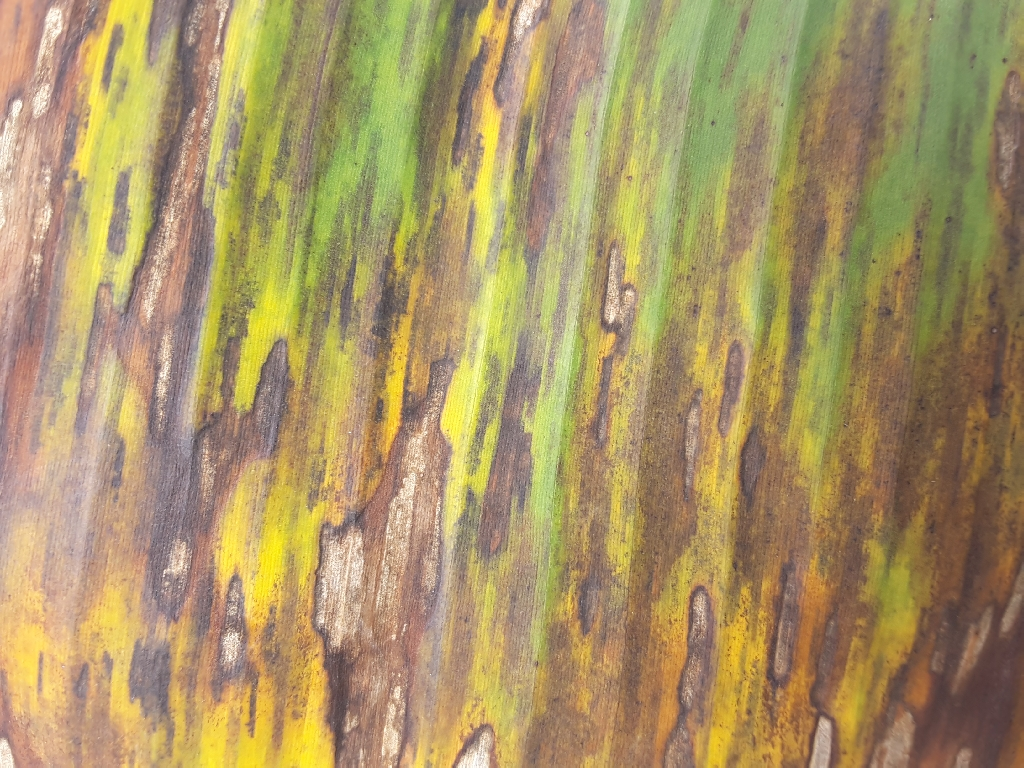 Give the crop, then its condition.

banana, black sigatoka
